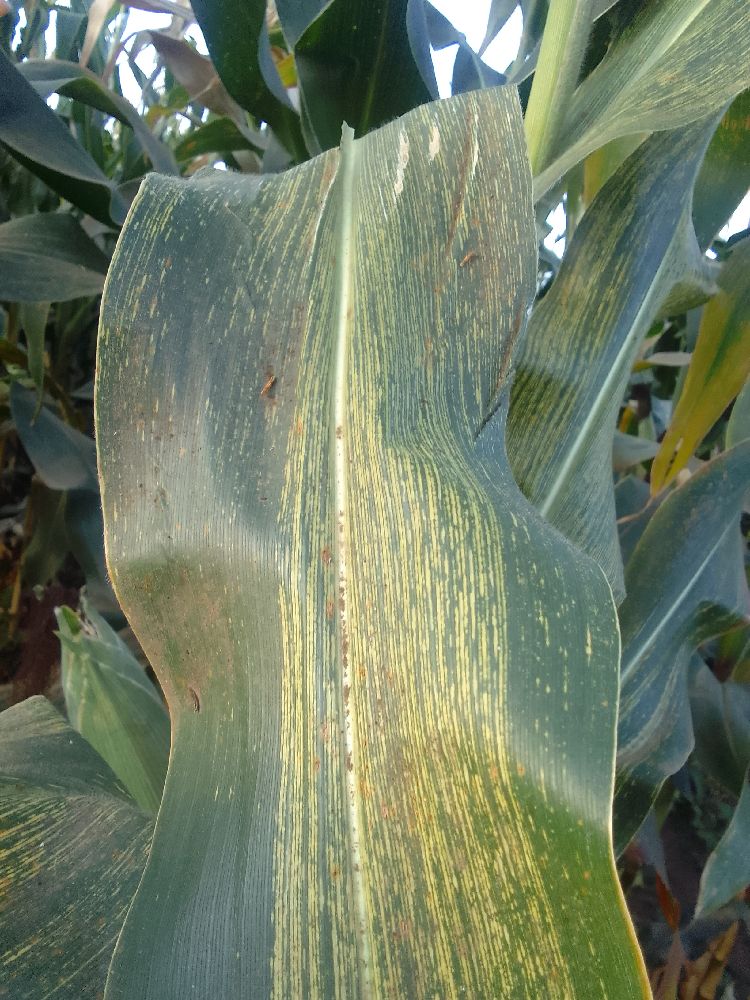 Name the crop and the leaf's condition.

maize, maize streak virus
